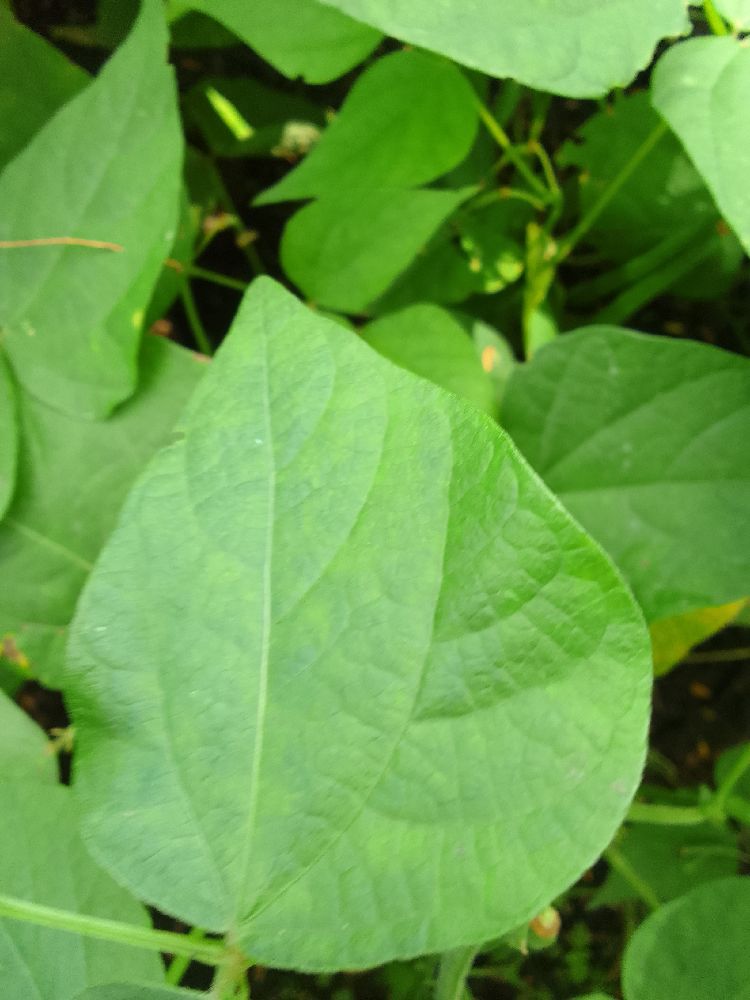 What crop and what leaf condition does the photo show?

common bean, healthy
